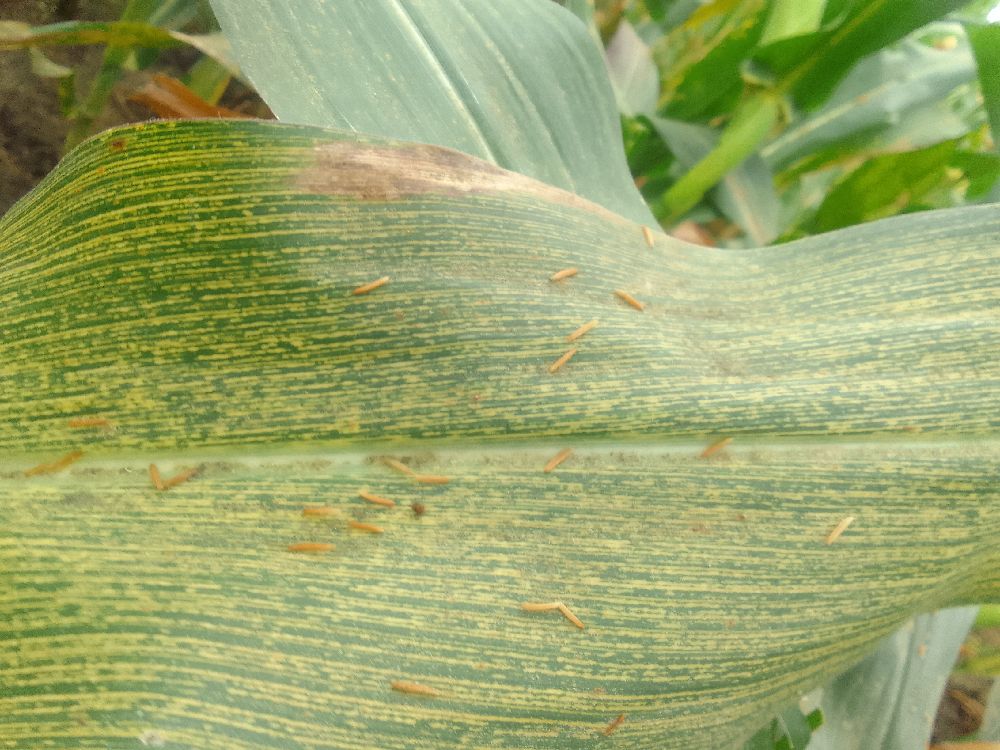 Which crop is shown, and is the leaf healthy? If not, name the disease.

maize, maize streak virus
